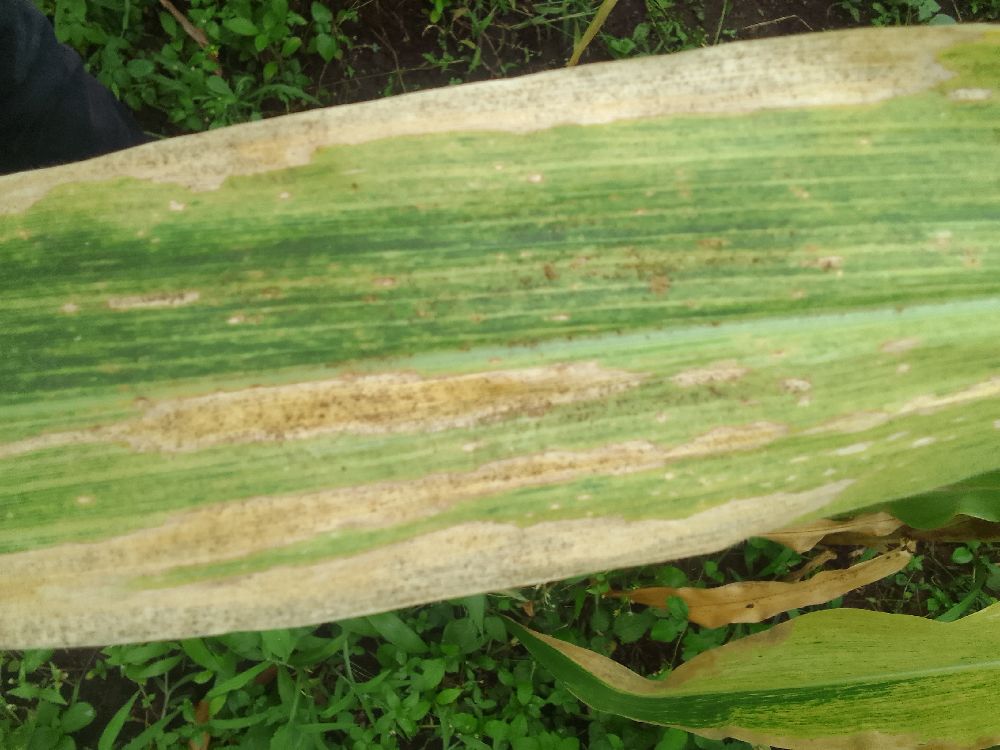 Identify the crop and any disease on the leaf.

maize, maize lethal necrosis
